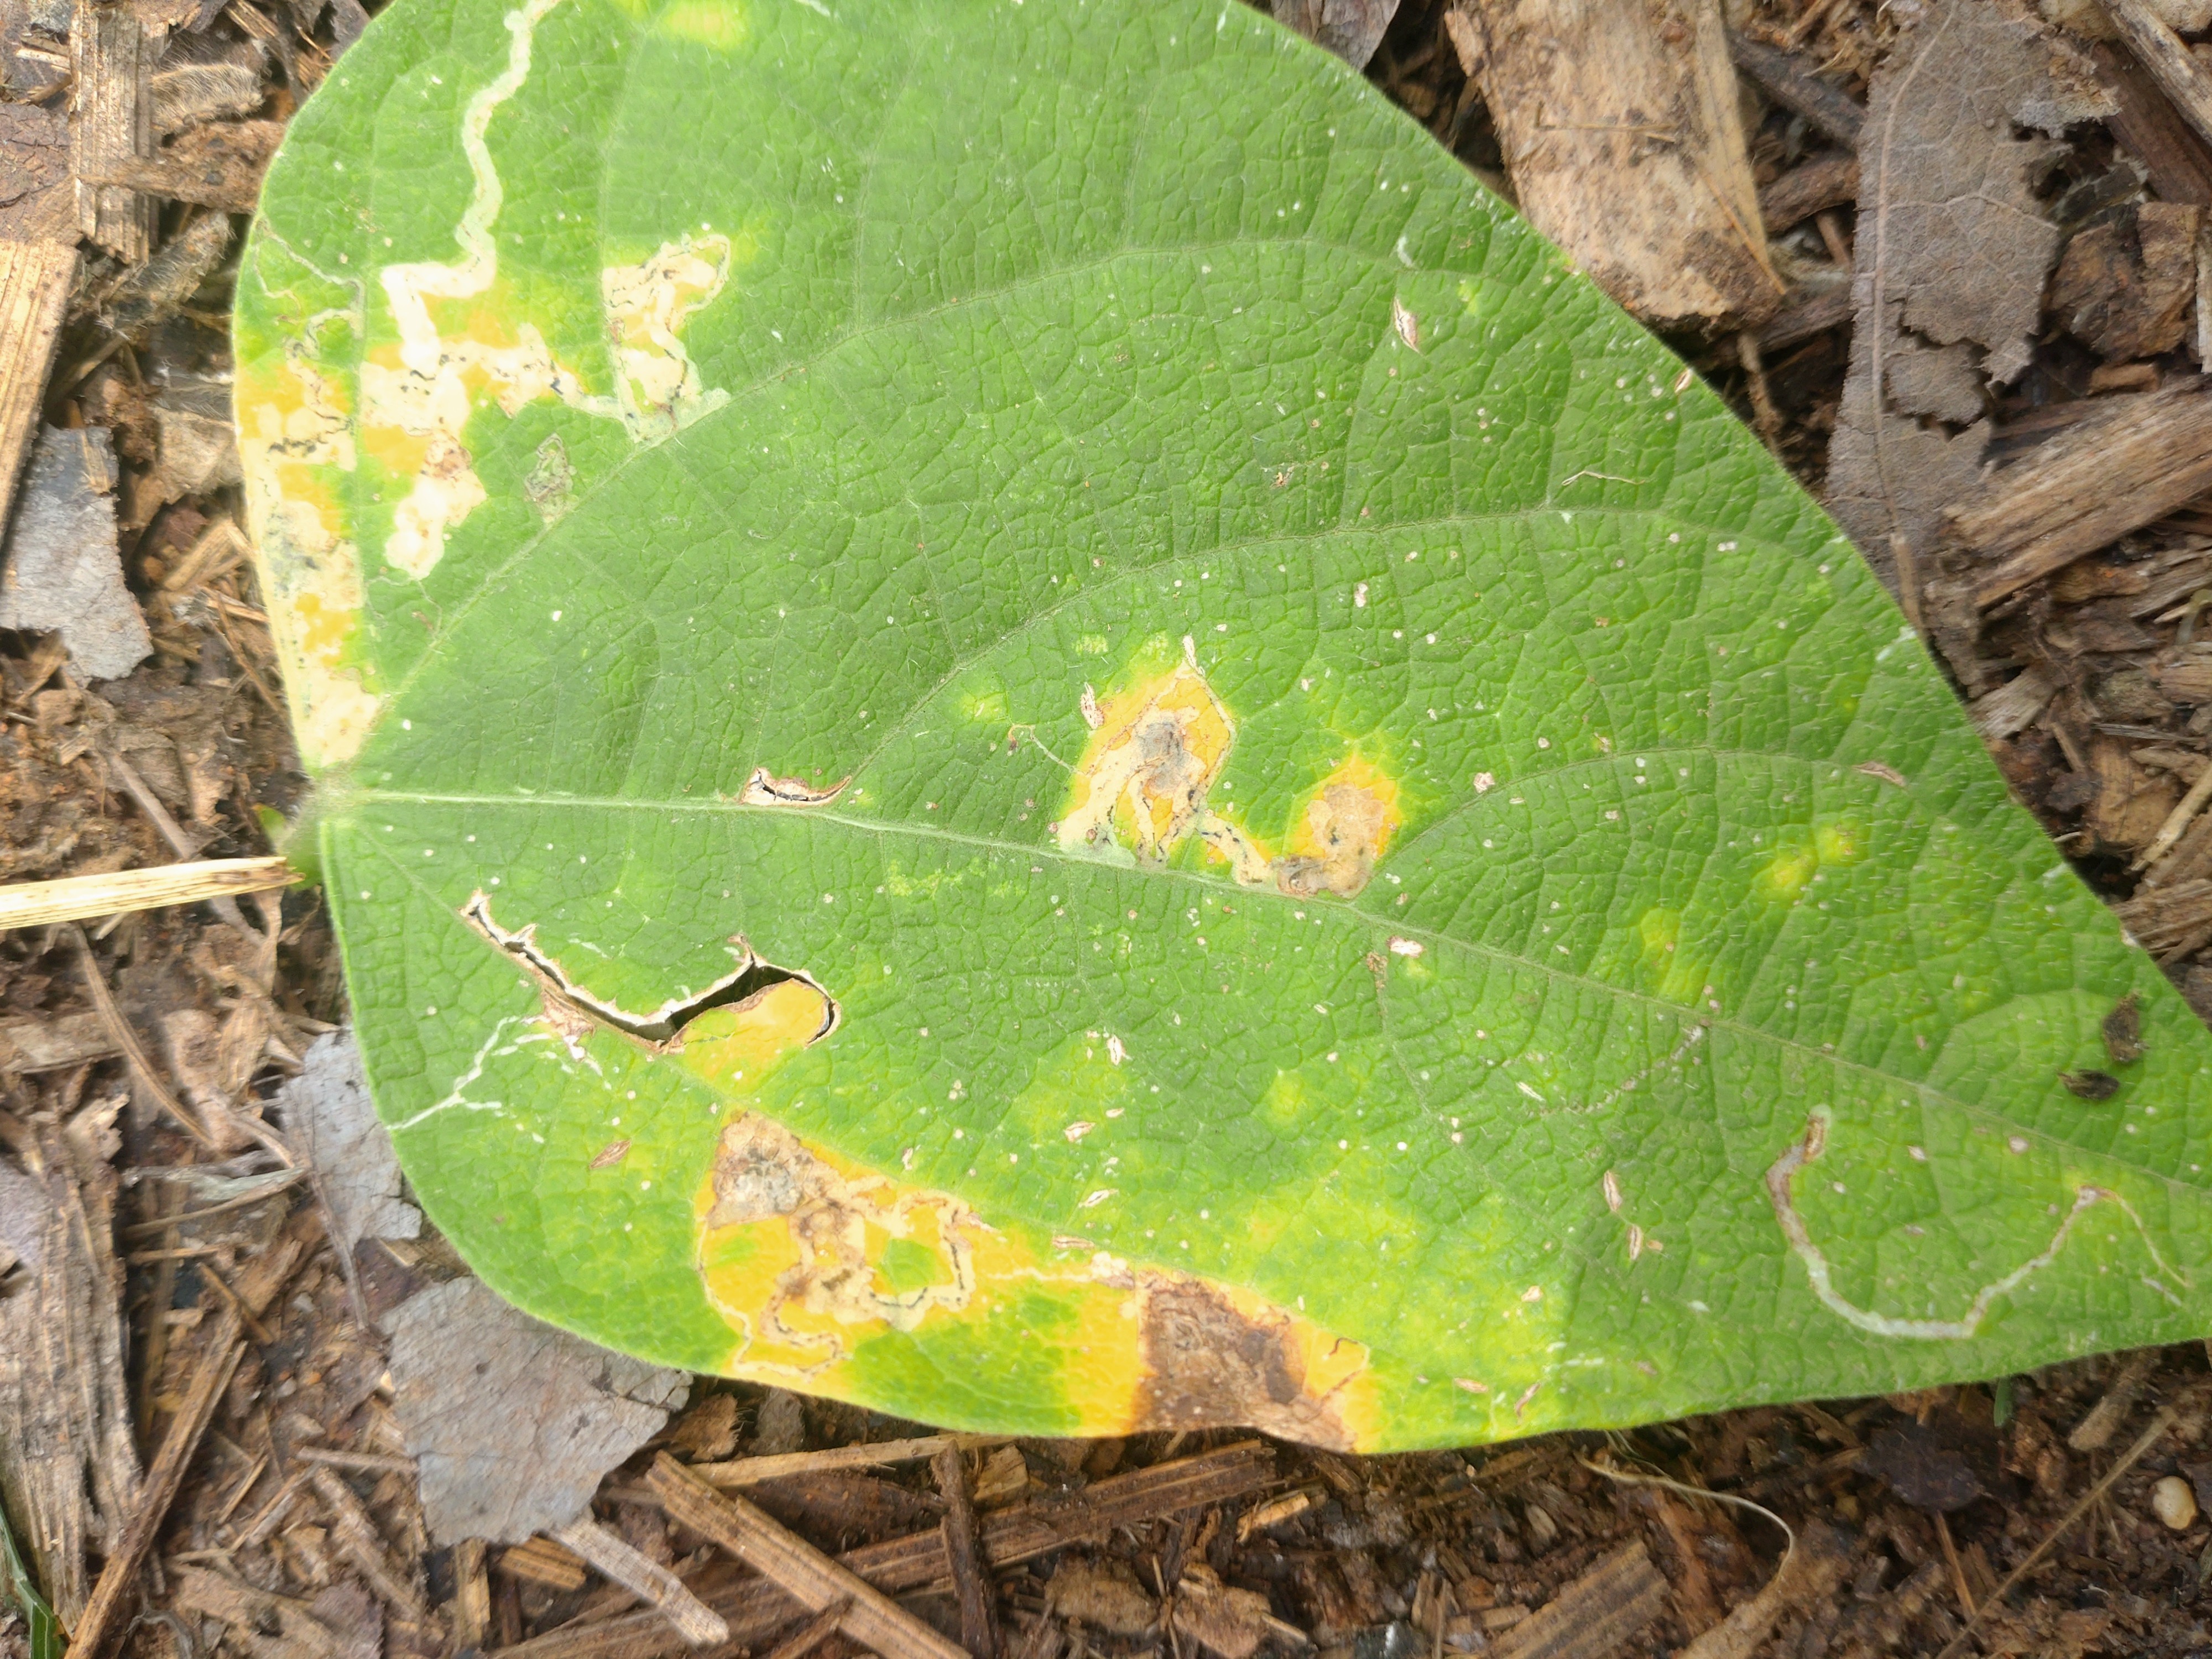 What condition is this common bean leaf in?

rust
